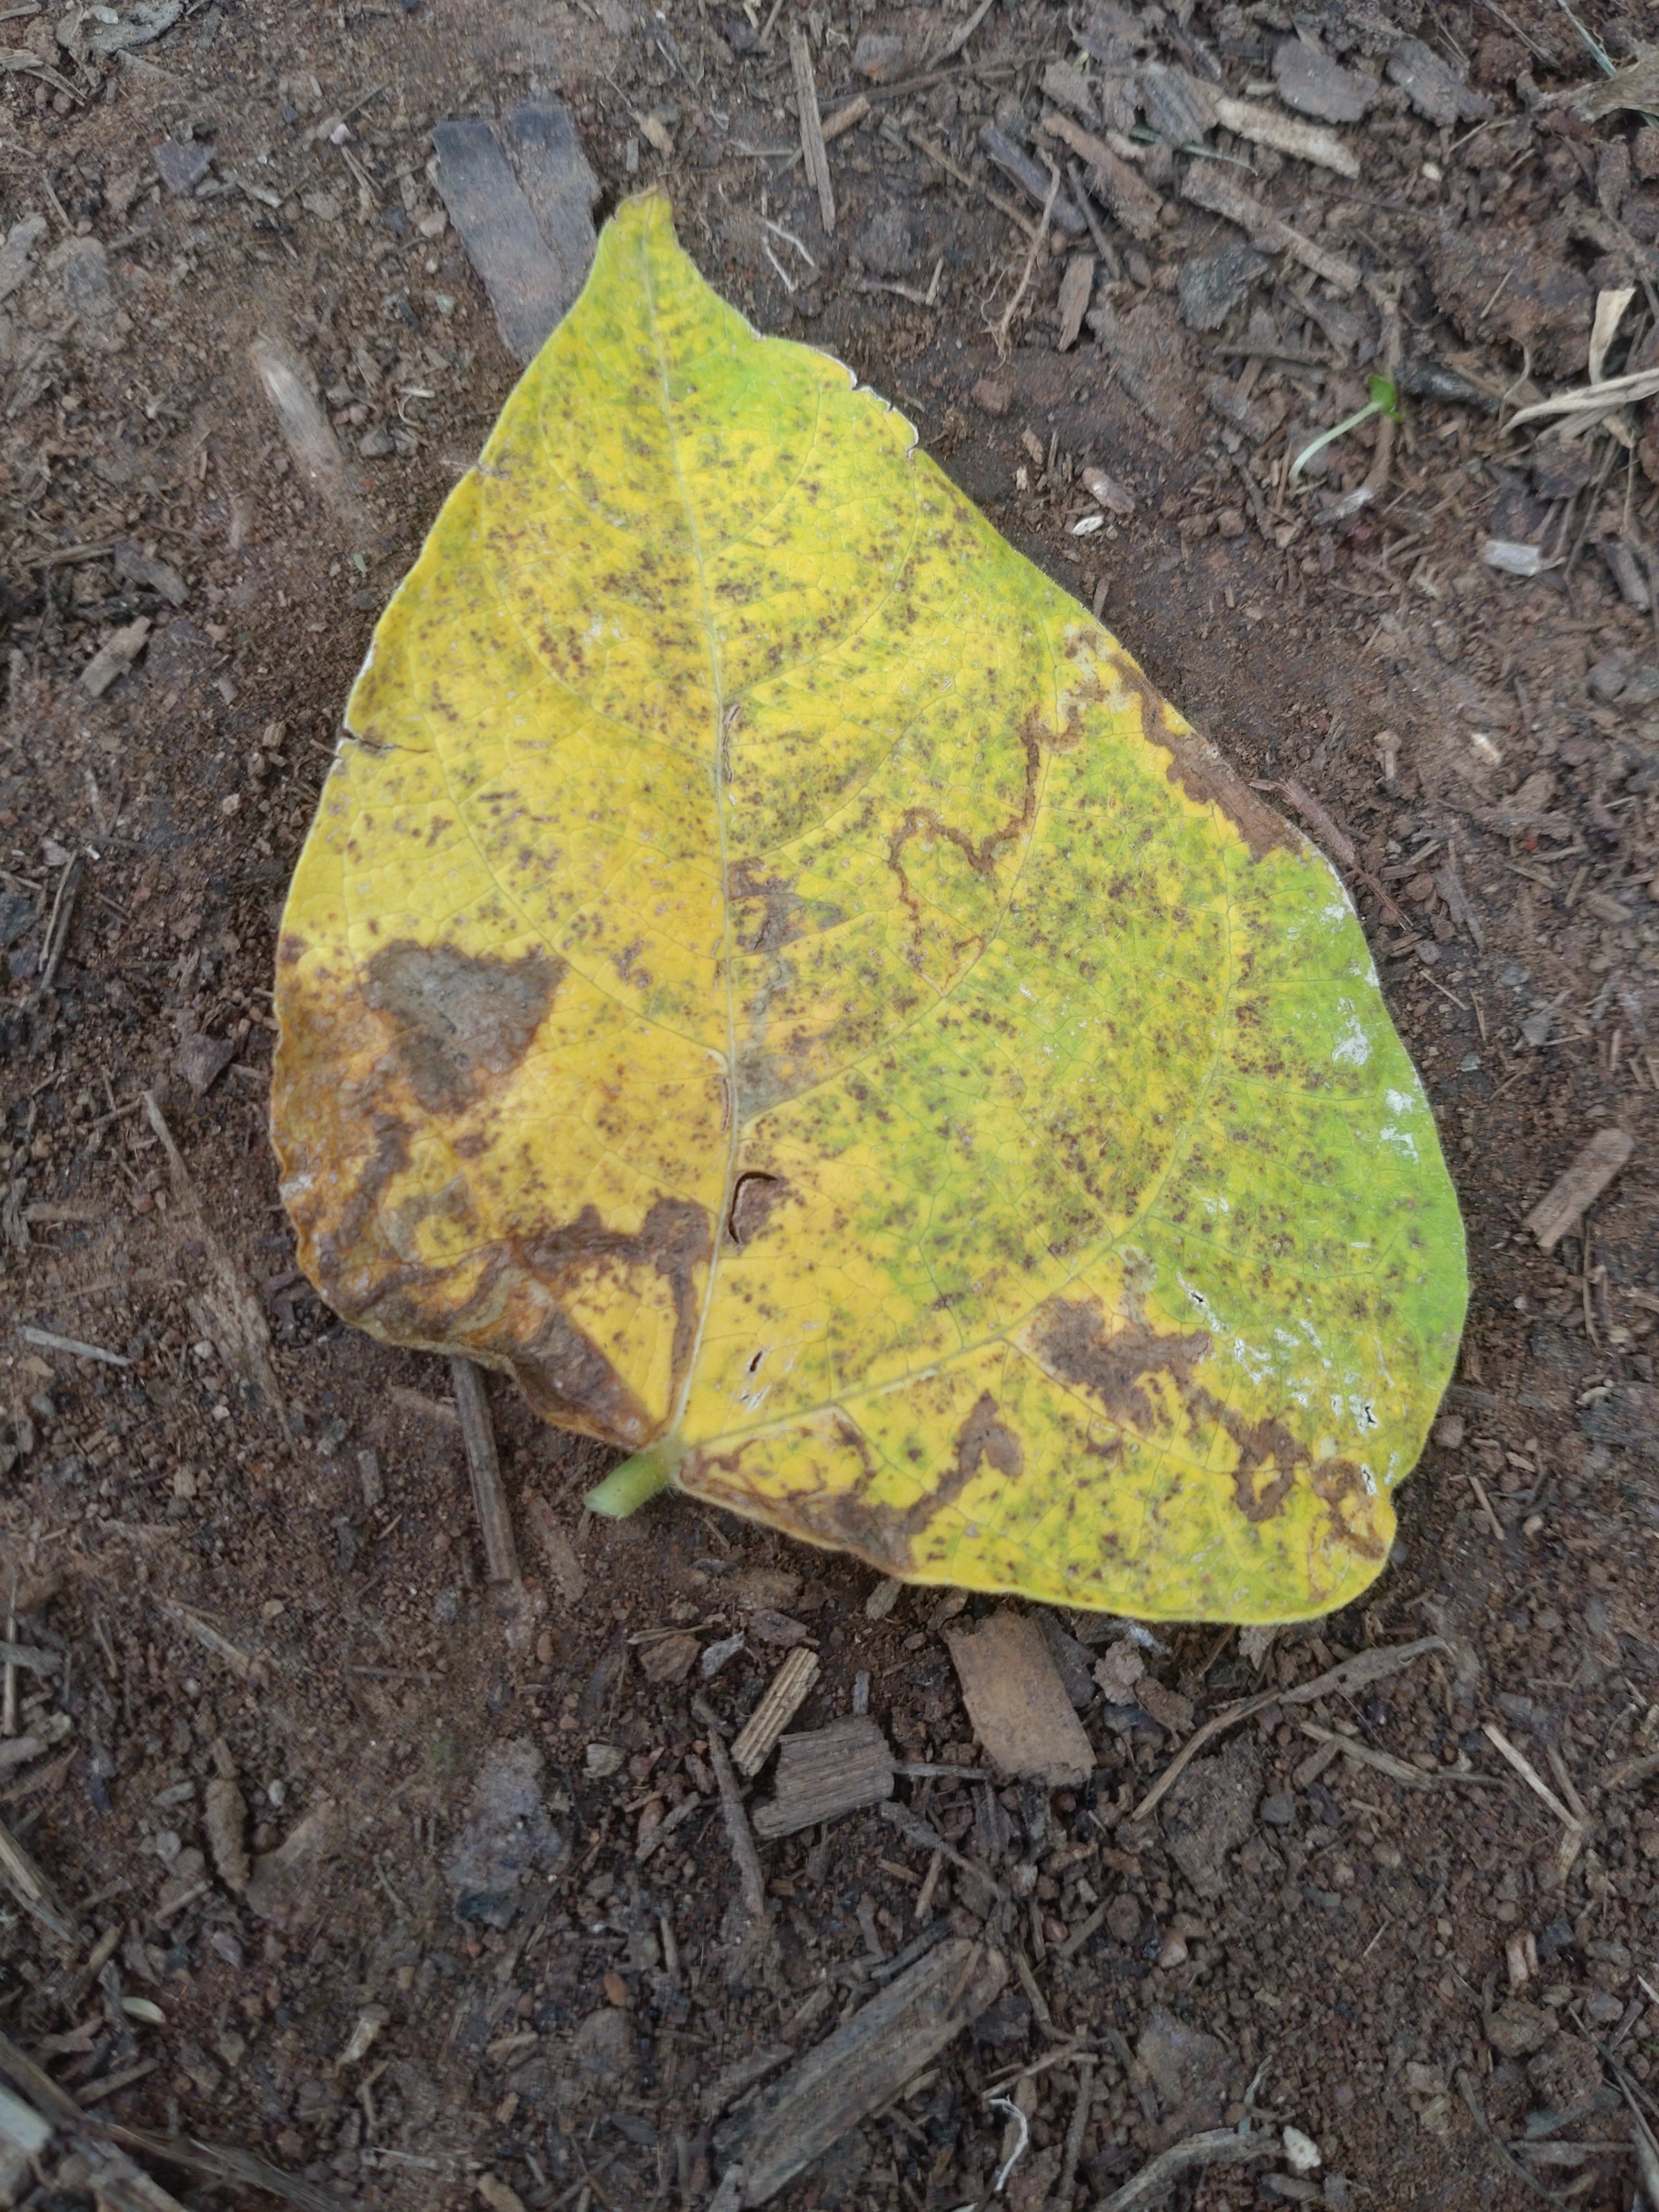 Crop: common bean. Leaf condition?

anthracnose
